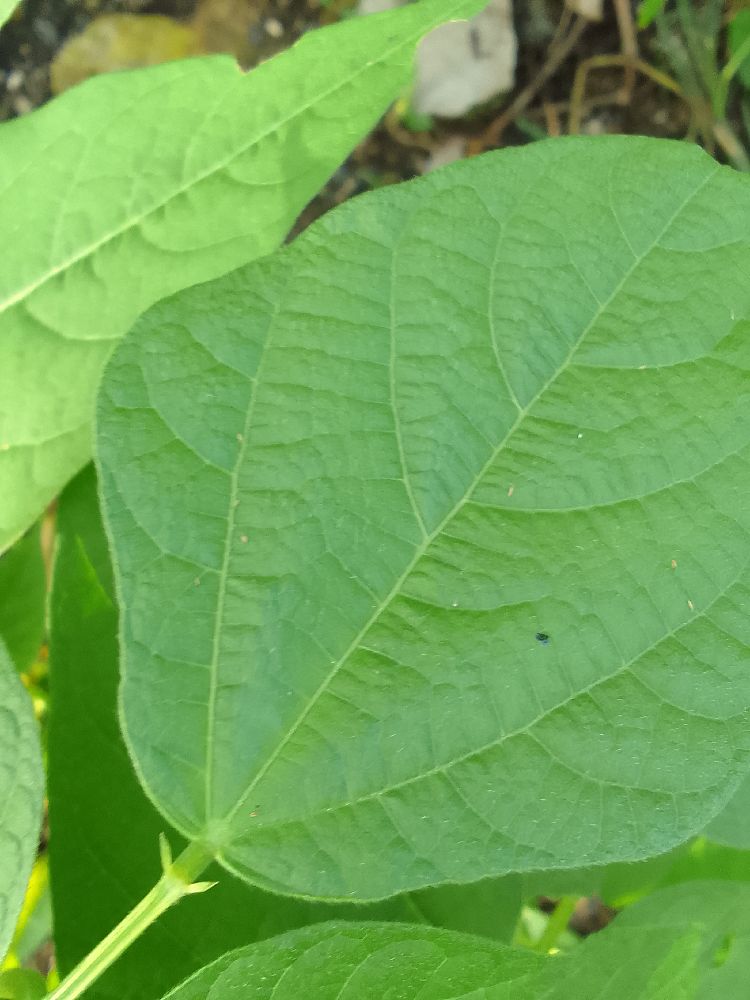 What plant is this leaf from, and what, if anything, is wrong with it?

common bean, healthy
